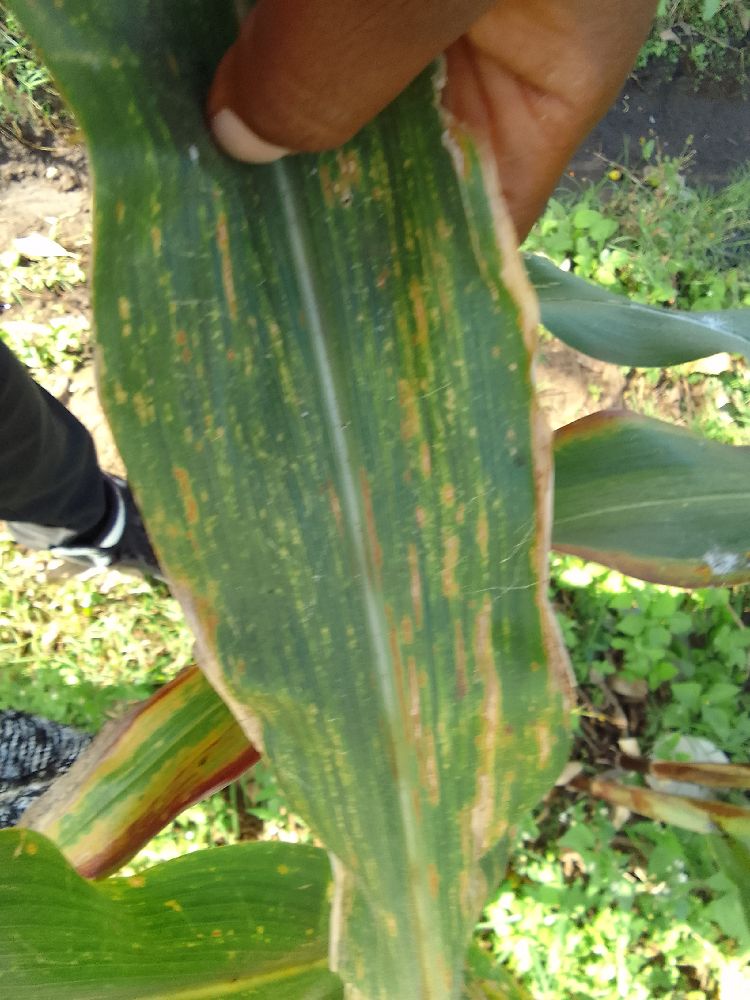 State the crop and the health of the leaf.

maize, maize lethal necrosis
